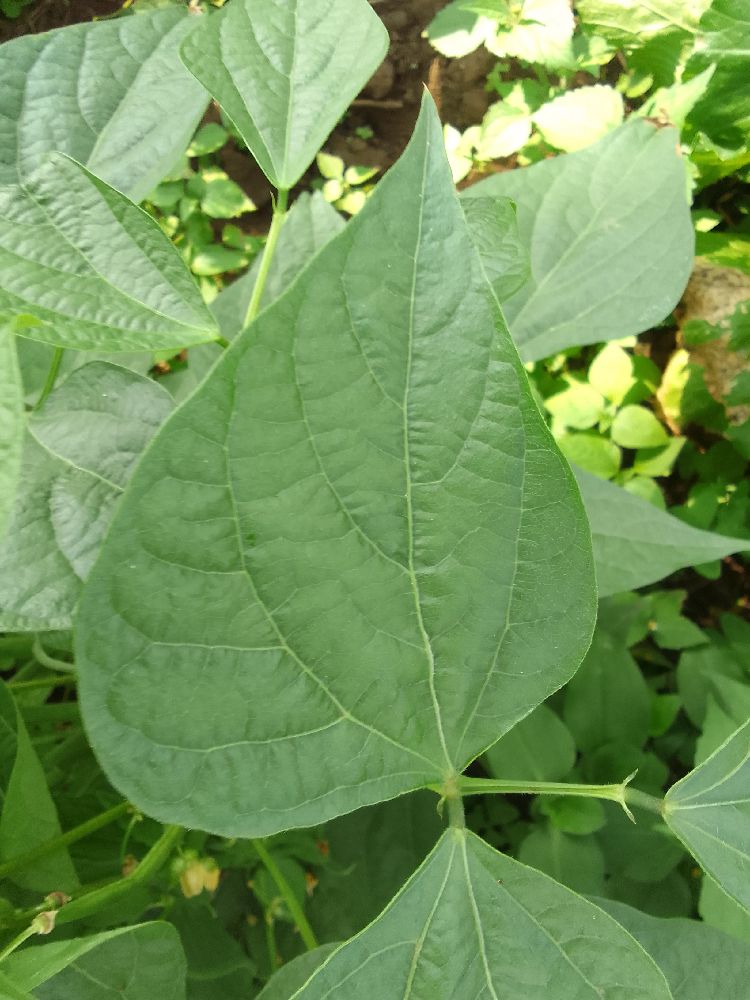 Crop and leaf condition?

common bean, healthy
